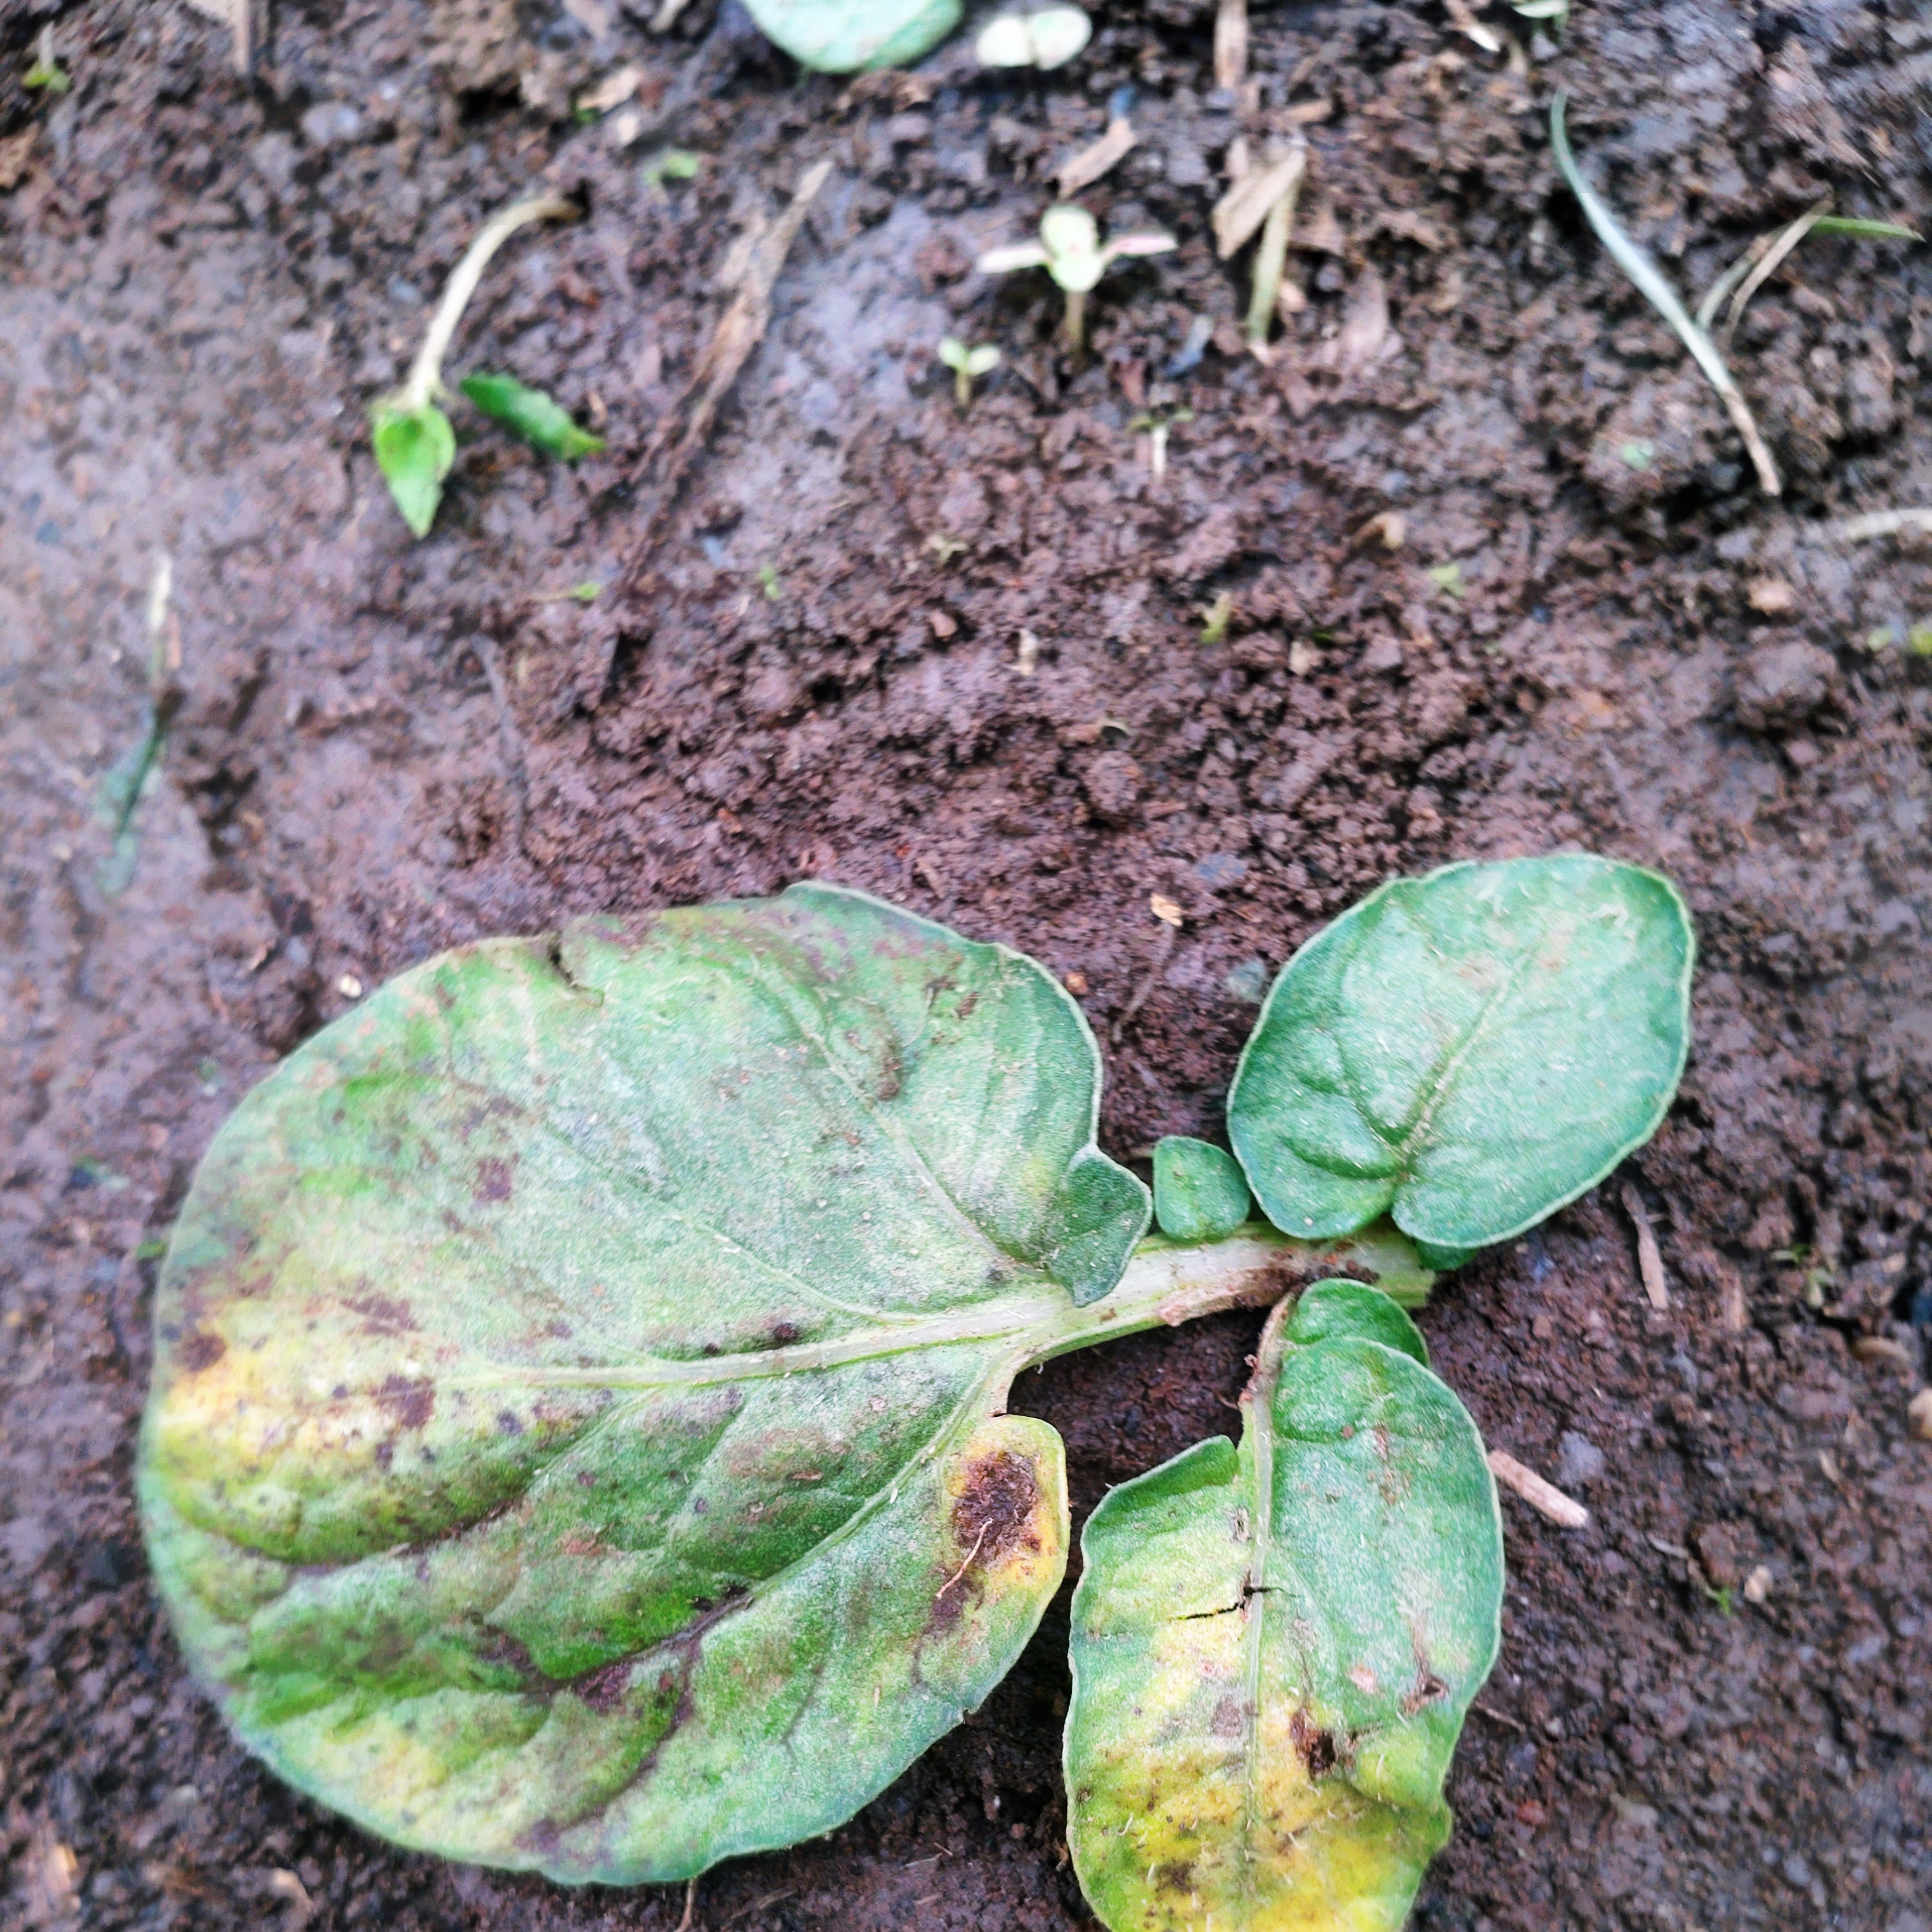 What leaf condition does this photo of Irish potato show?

late blight
